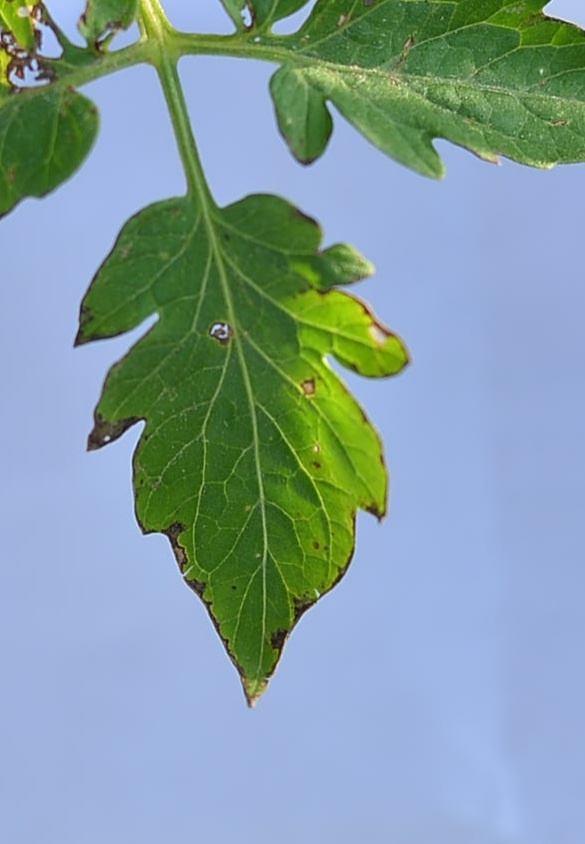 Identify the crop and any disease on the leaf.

tomato, infected
